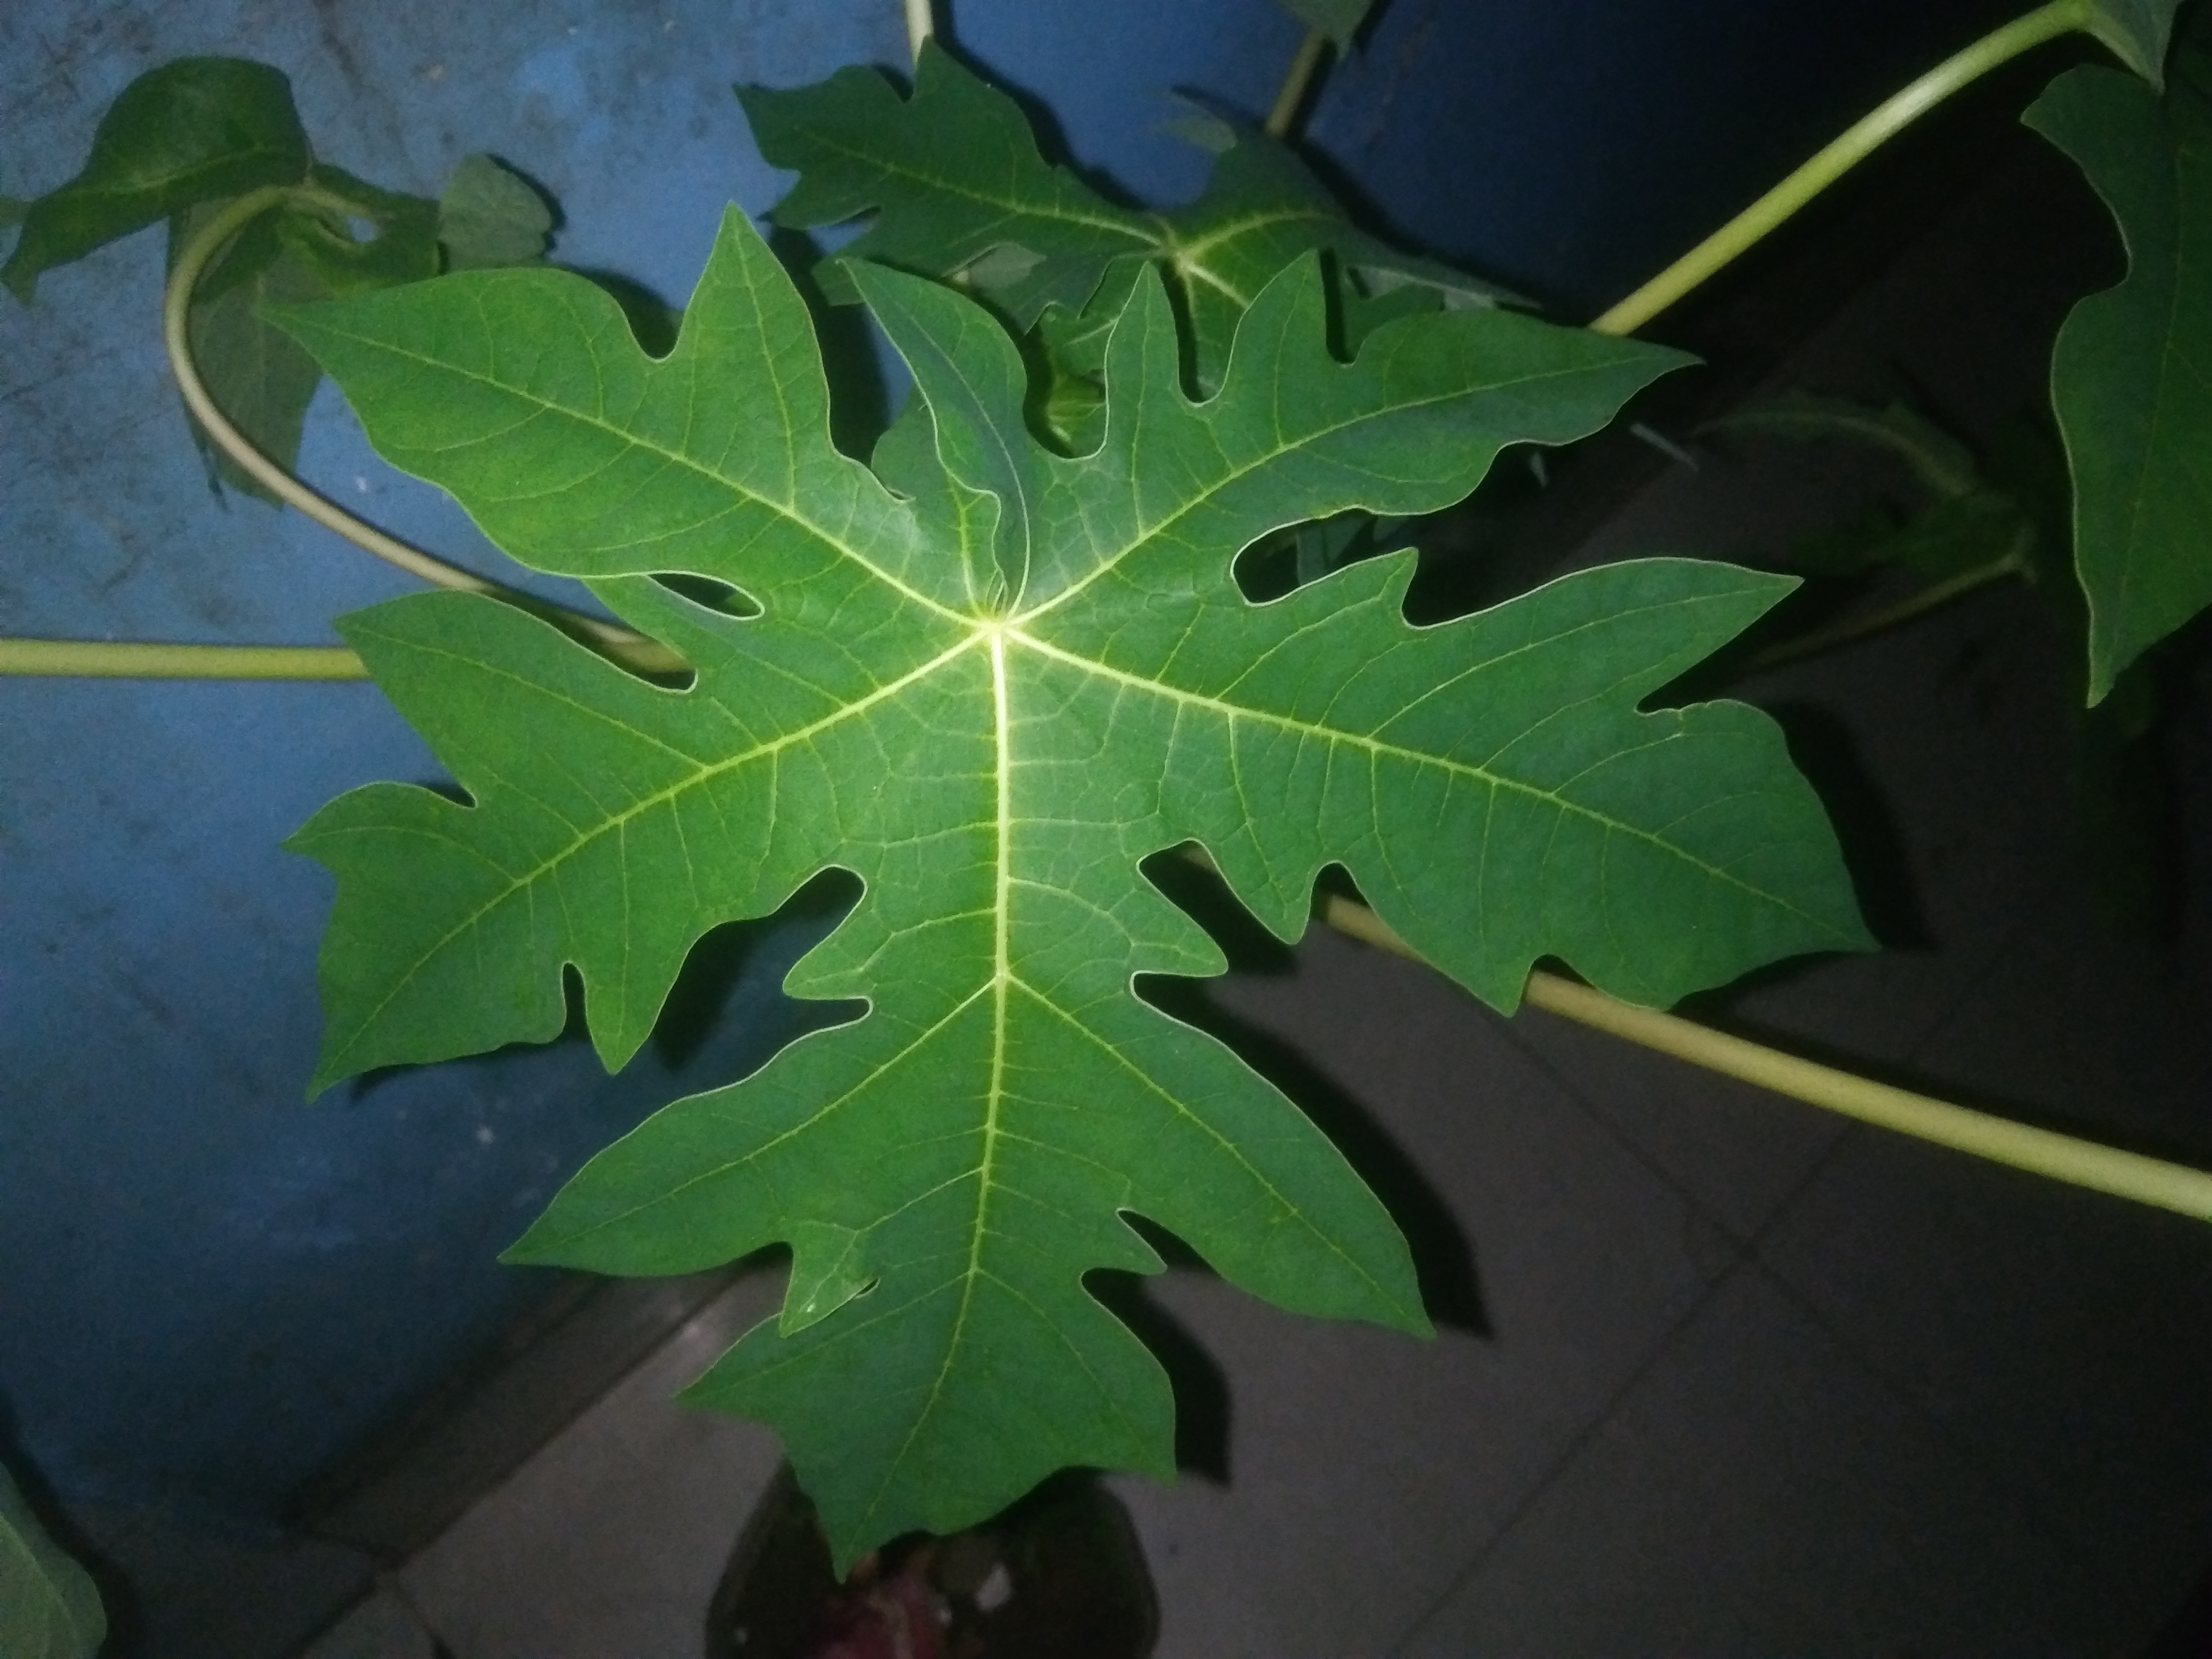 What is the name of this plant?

papaya
